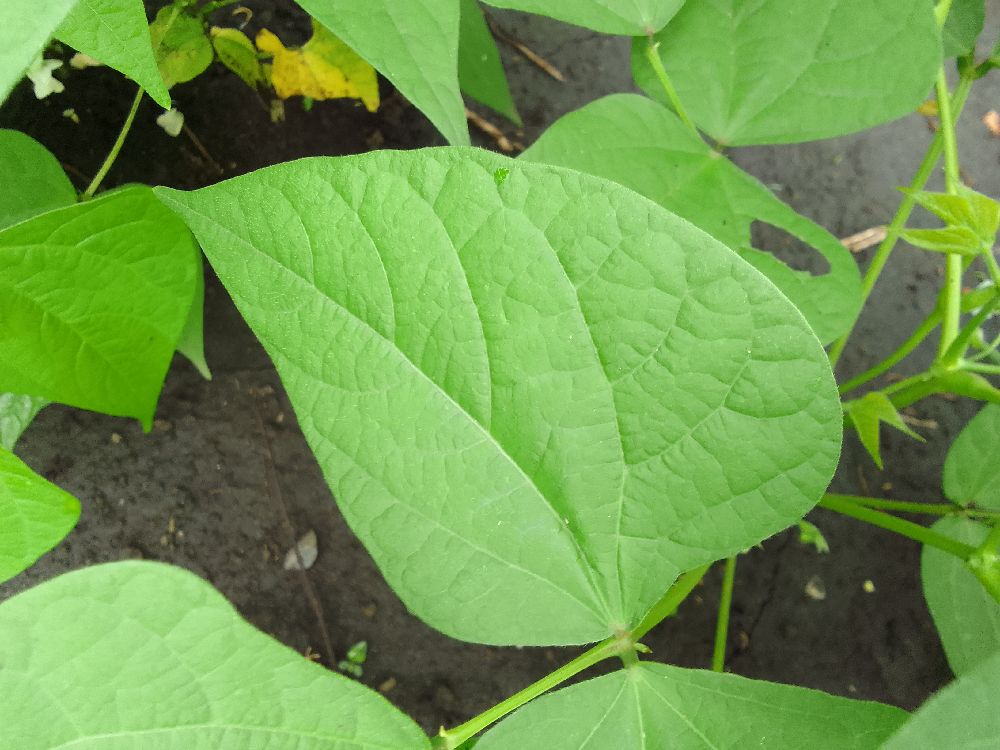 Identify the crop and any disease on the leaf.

common bean, healthy
